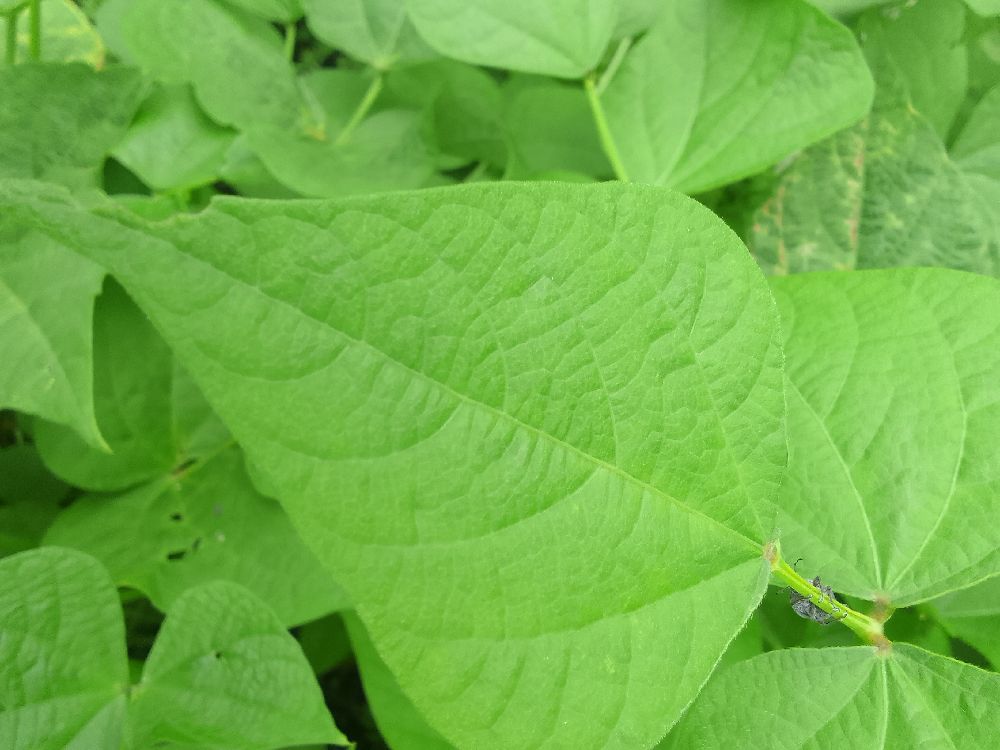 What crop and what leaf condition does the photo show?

common bean, healthy
